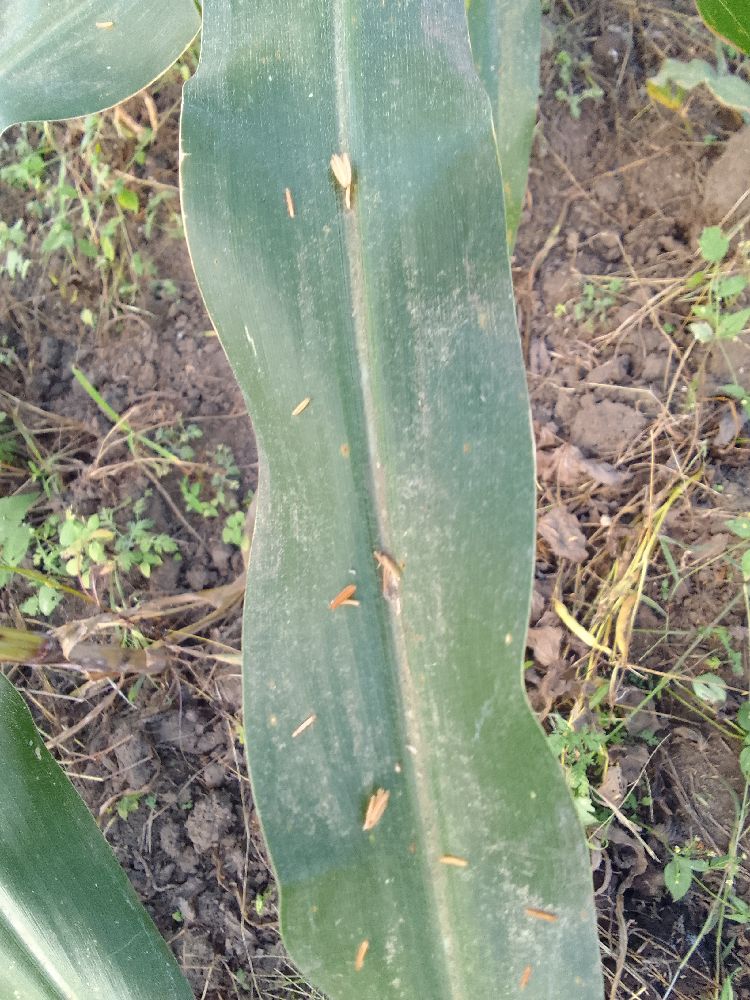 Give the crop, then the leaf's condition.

maize, healthy
